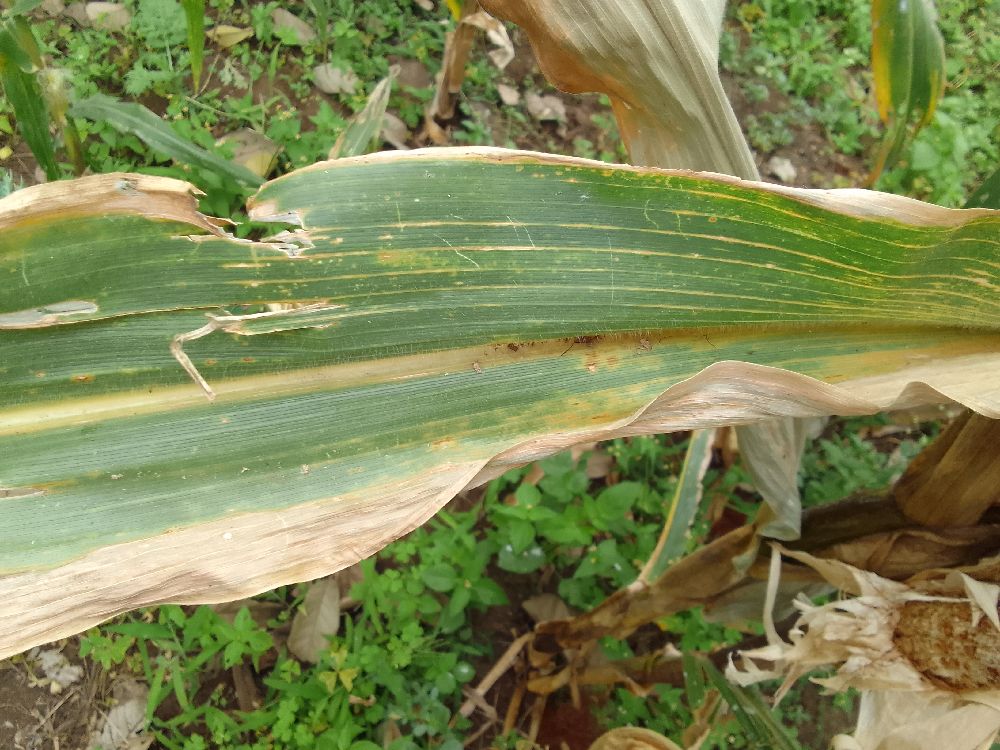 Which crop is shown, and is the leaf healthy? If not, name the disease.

maize, maize lethal necrosis
